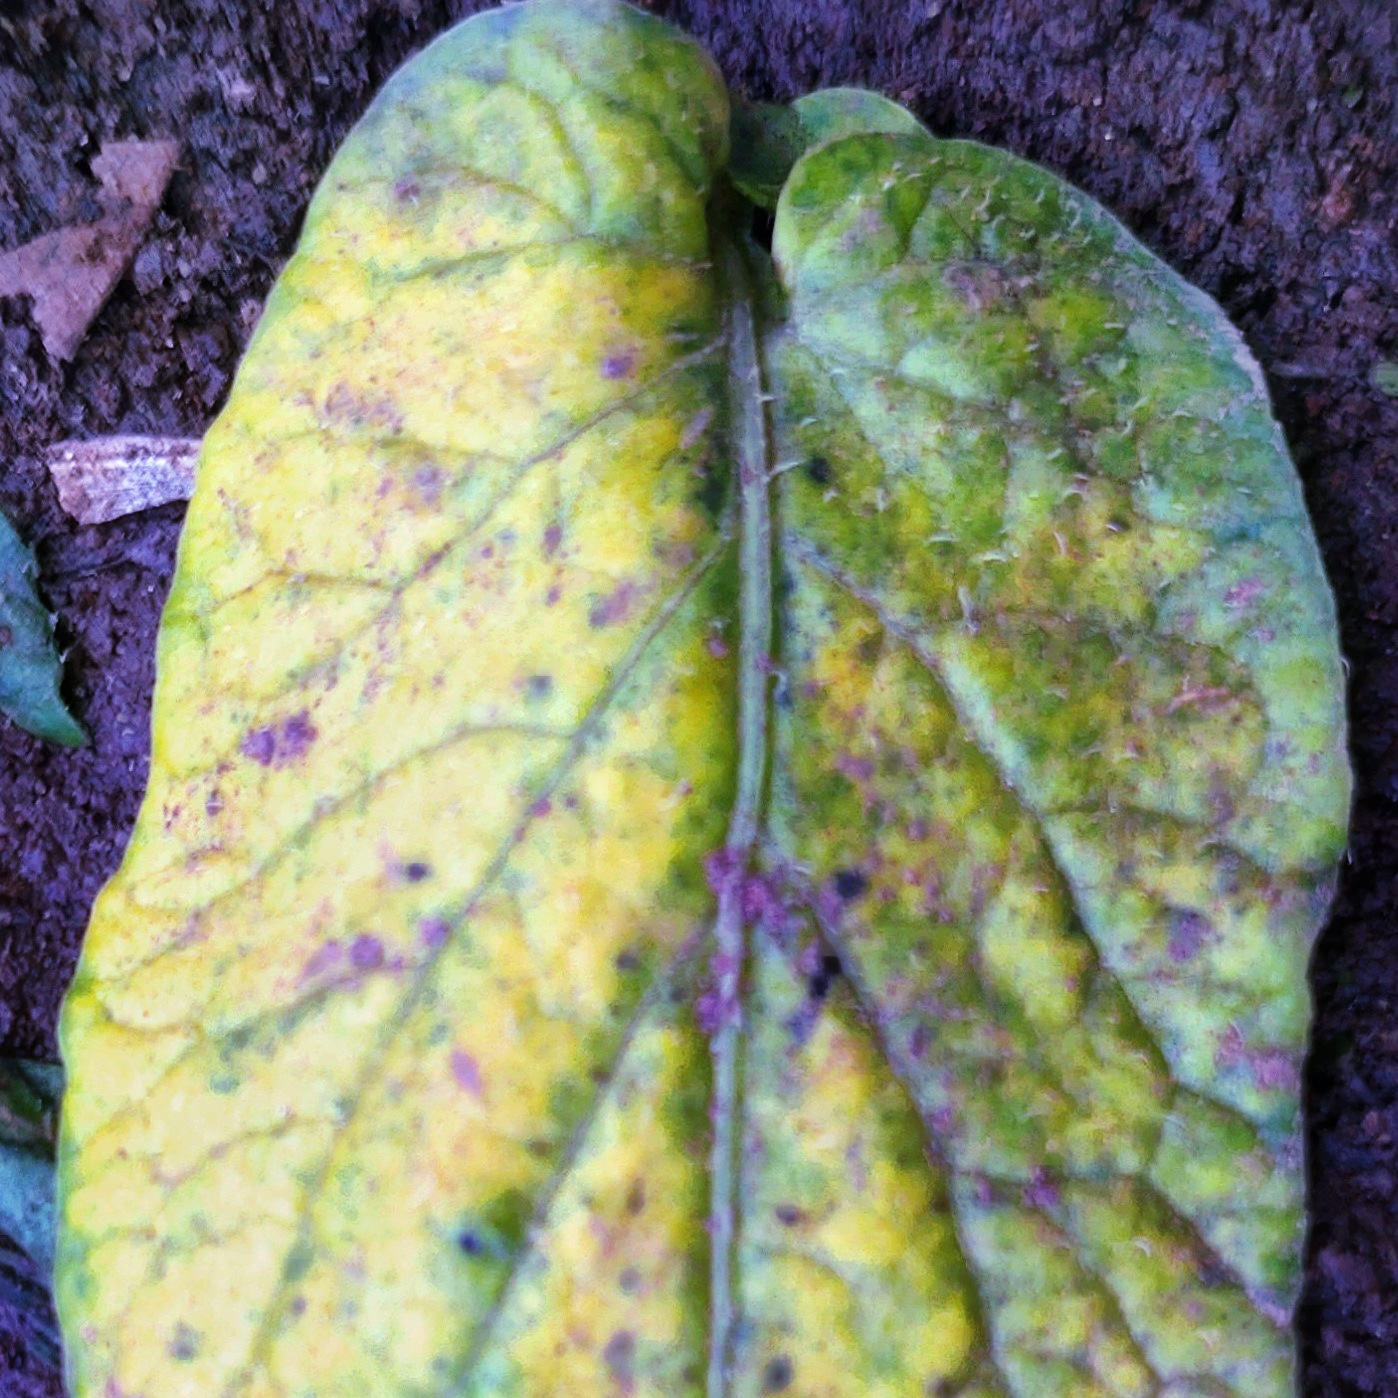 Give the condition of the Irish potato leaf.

late blight
